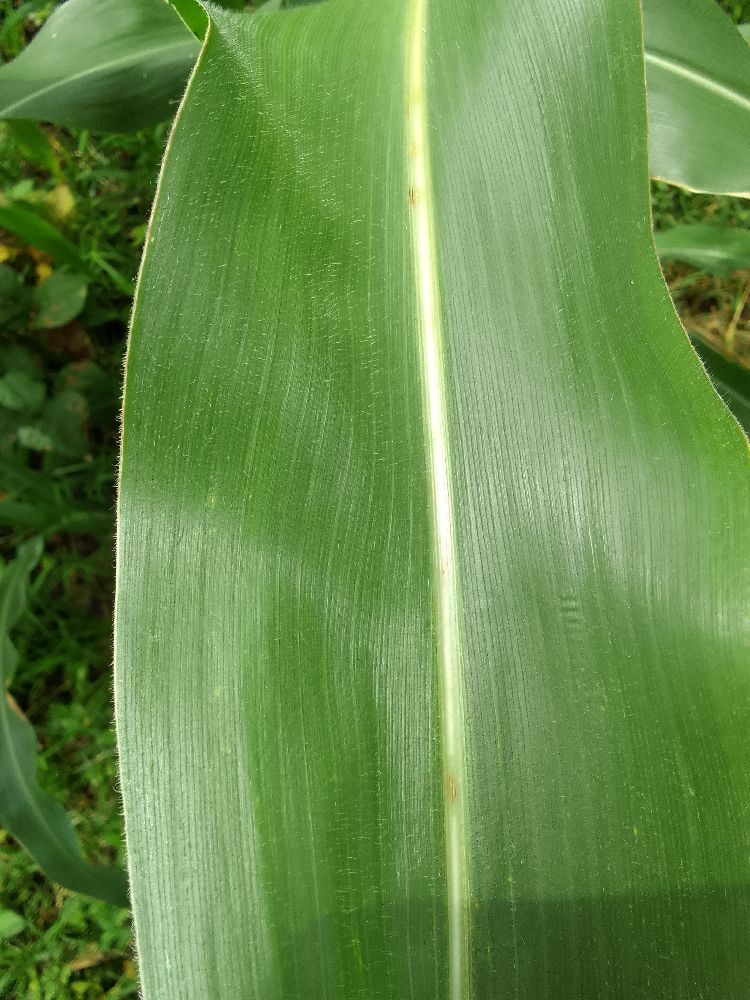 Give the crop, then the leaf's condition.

maize, healthy
